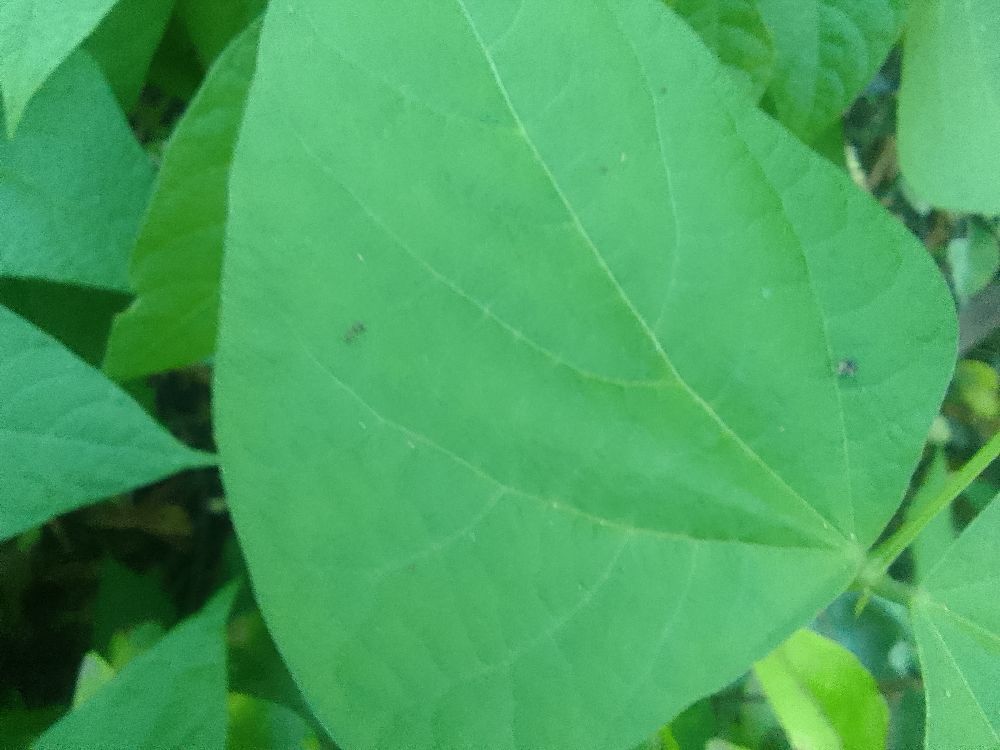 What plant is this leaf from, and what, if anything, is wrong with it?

common bean, healthy
